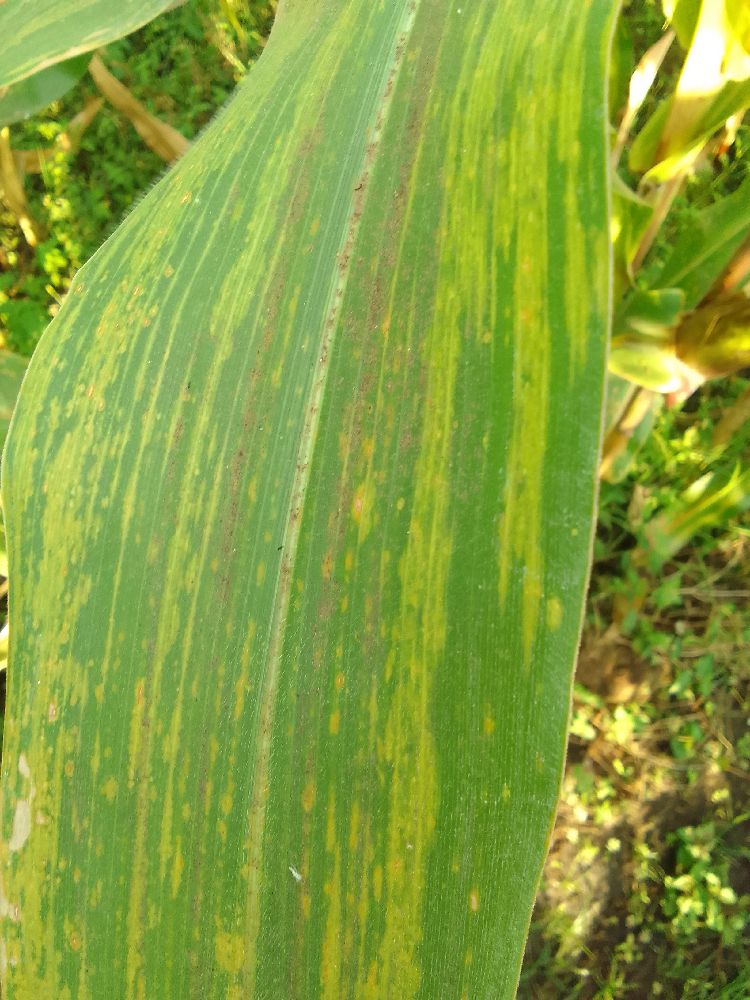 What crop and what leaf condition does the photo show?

maize, maize lethal necrosis
